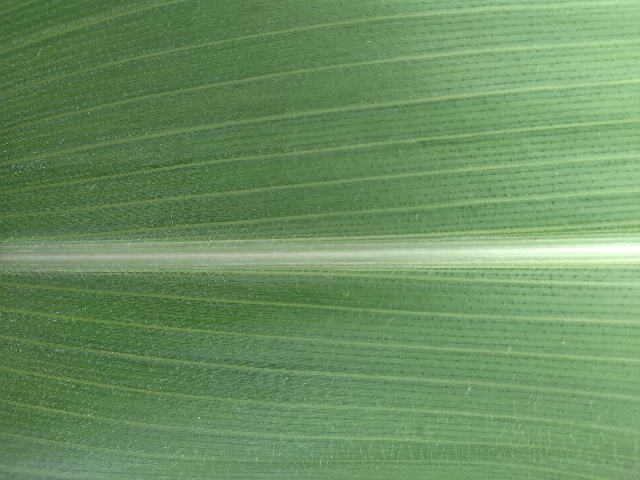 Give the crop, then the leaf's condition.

maize, healthy
